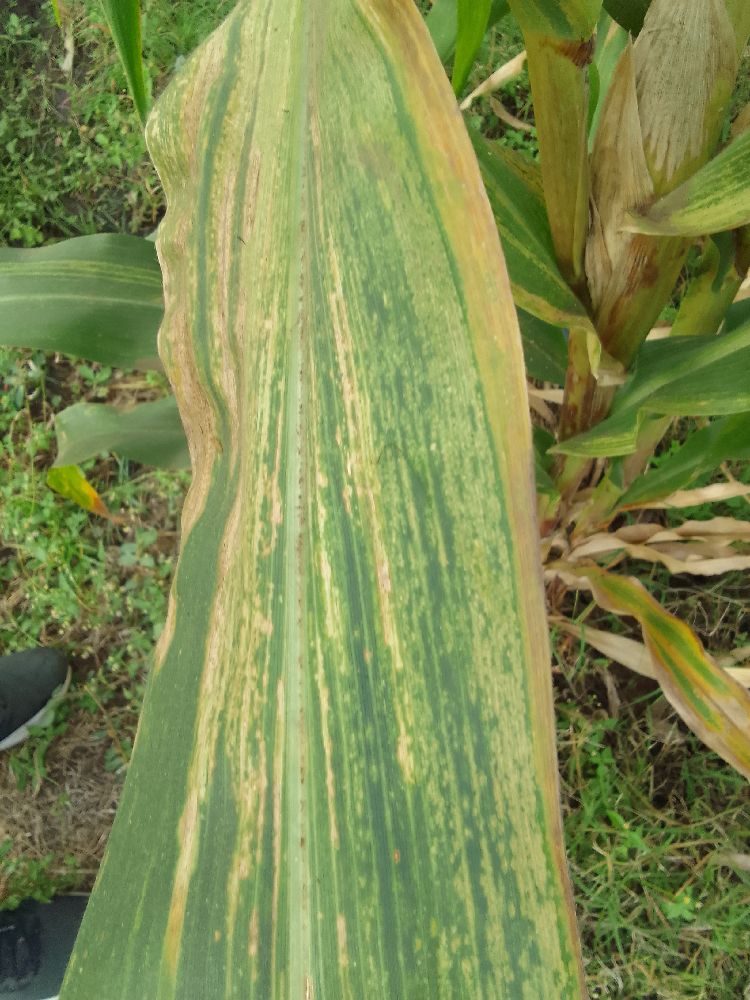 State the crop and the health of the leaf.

maize, maize lethal necrosis
